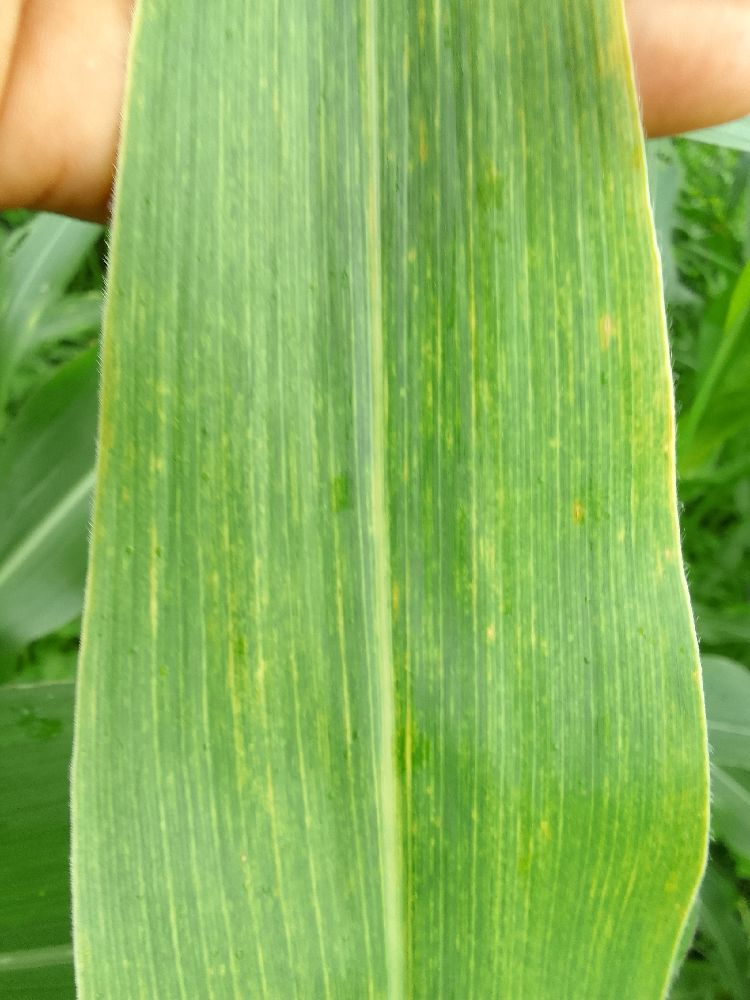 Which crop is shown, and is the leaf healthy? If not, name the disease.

maize, maize lethal necrosis
